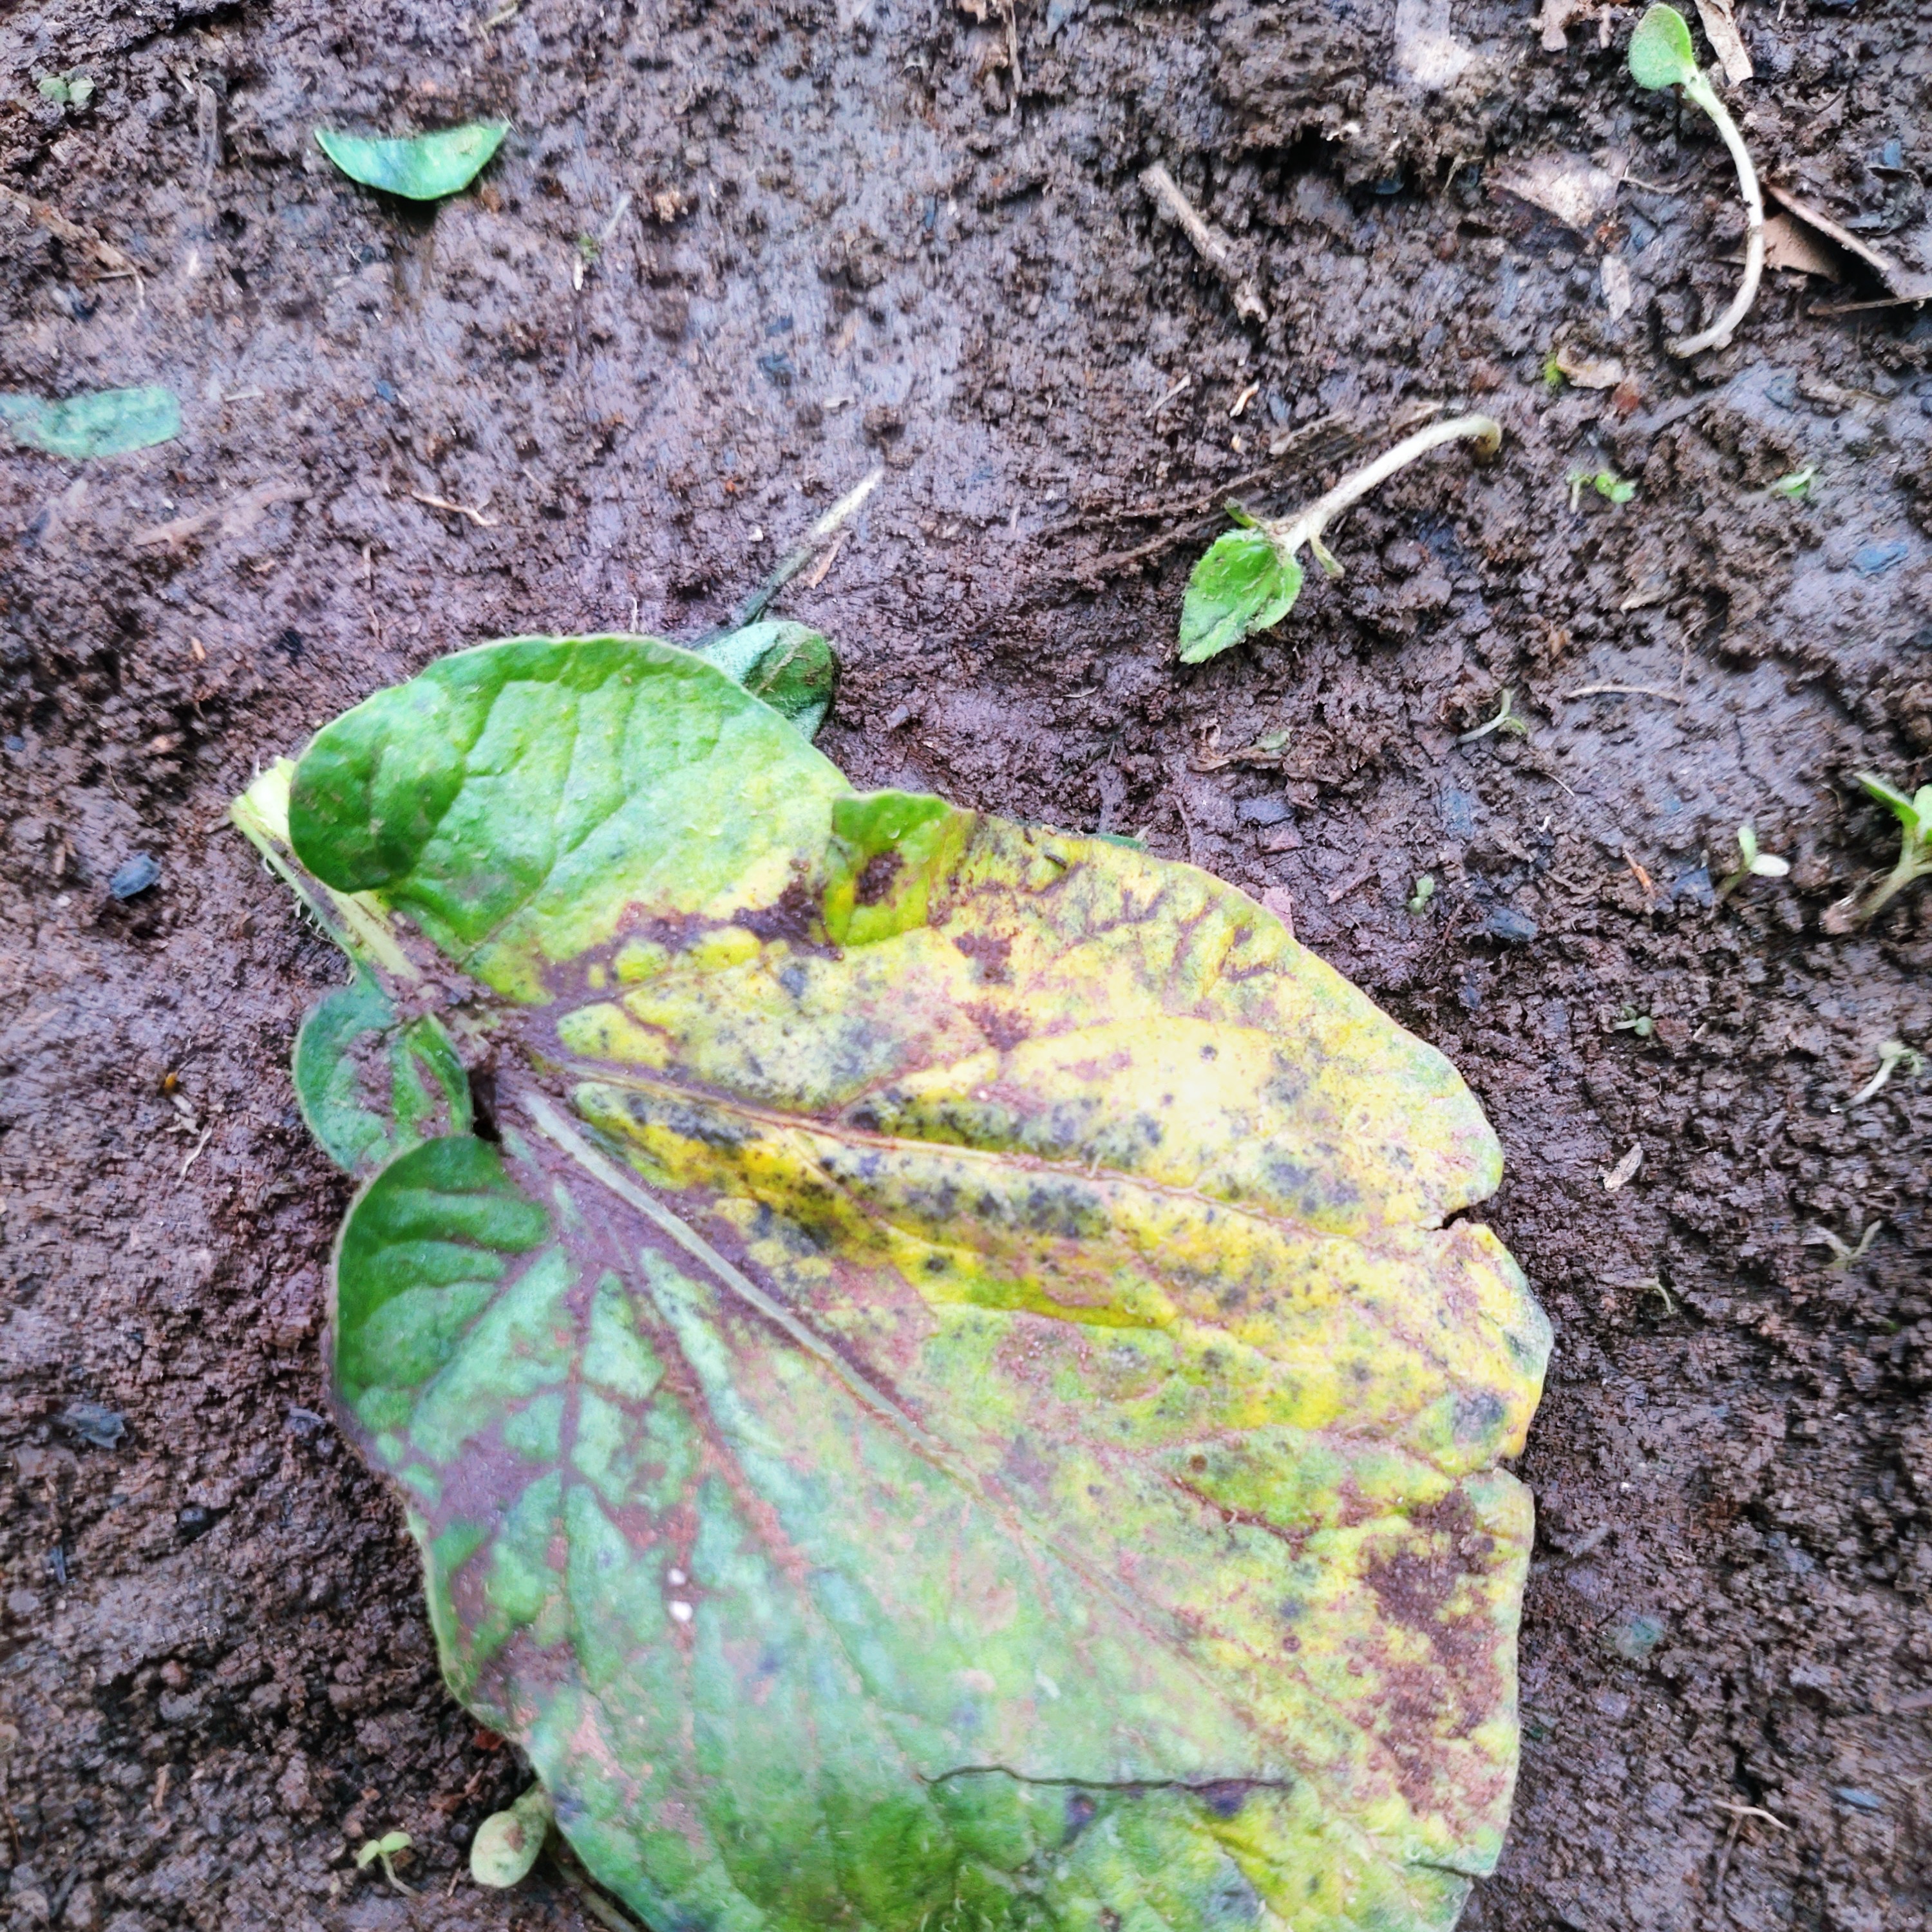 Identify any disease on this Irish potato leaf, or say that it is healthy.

late blight
